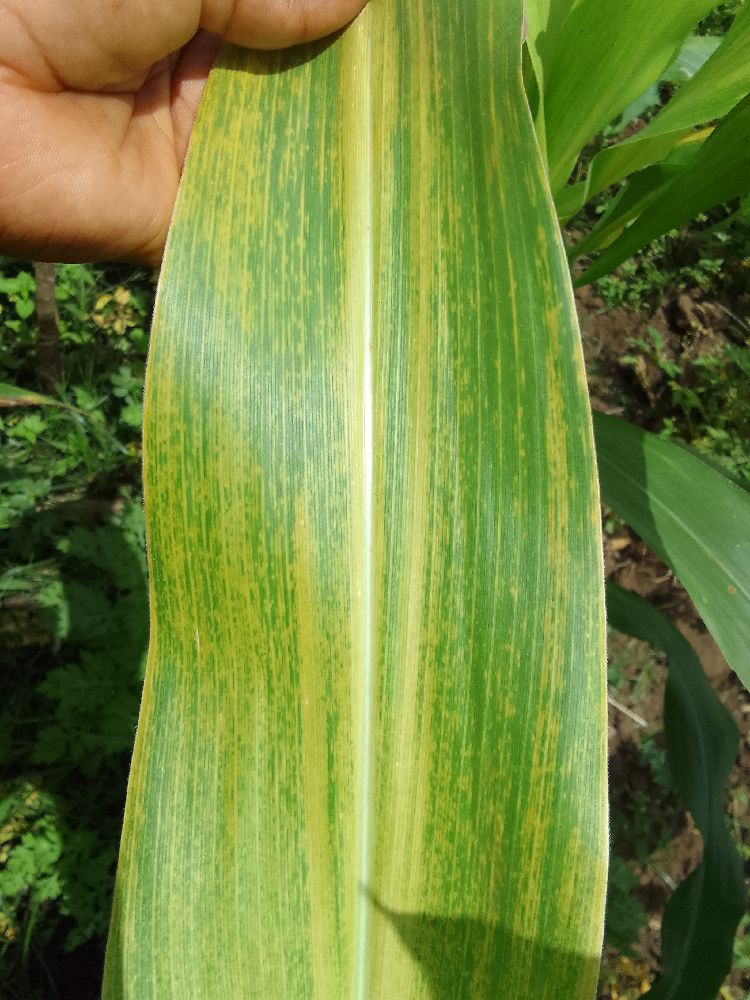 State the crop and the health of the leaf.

maize, maize lethal necrosis
